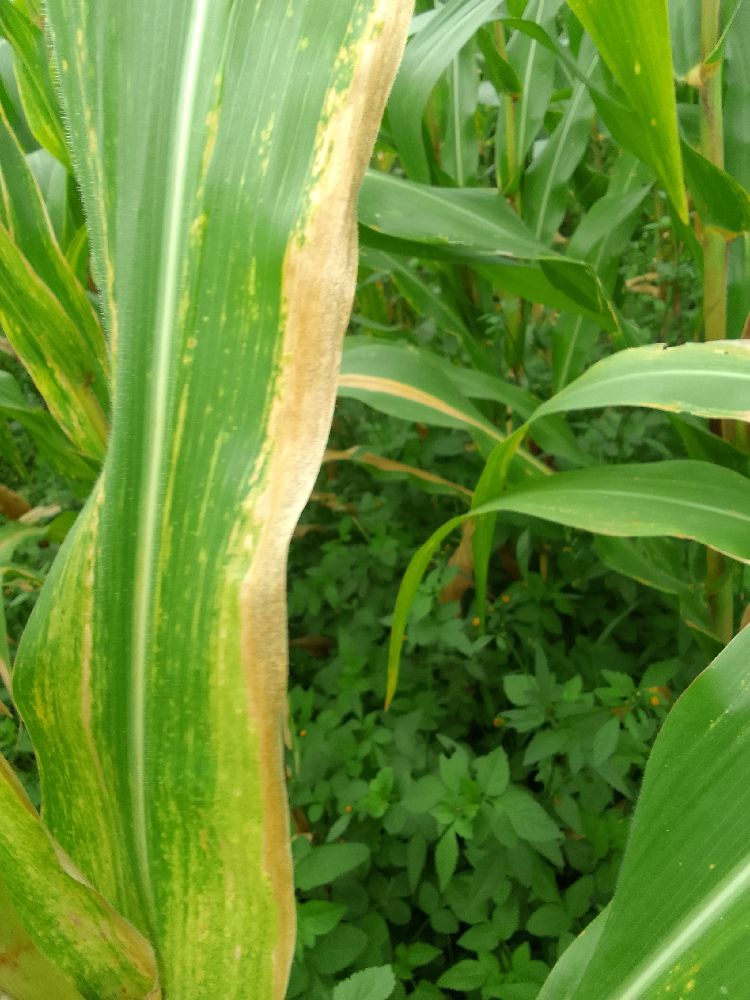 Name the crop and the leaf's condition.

maize, maize lethal necrosis
